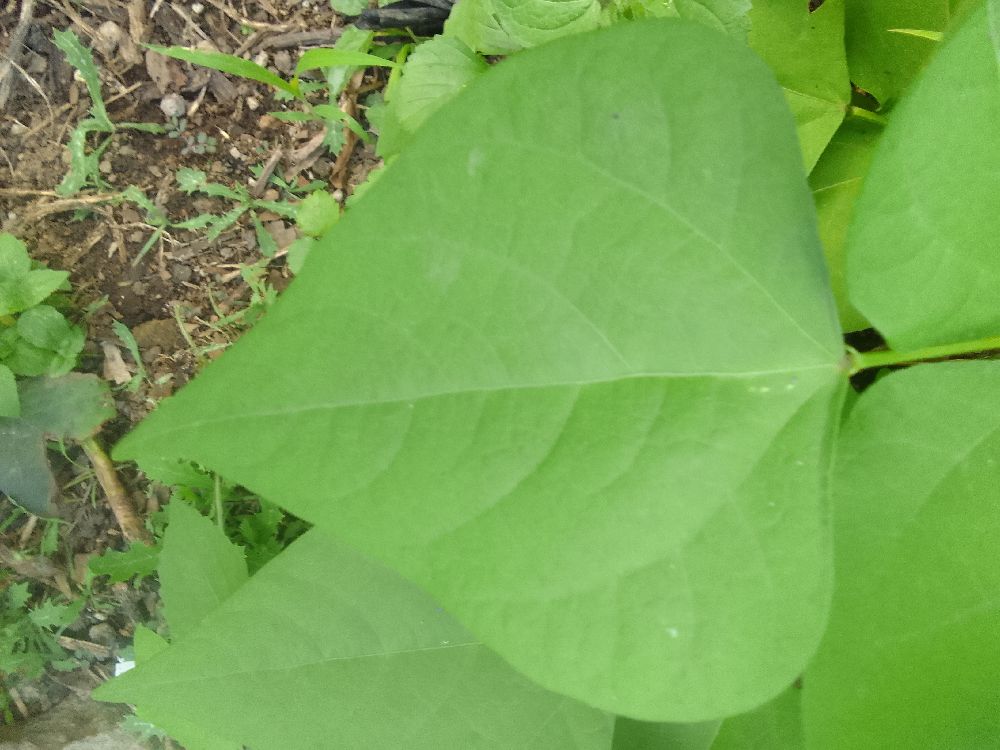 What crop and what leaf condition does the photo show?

common bean, healthy
